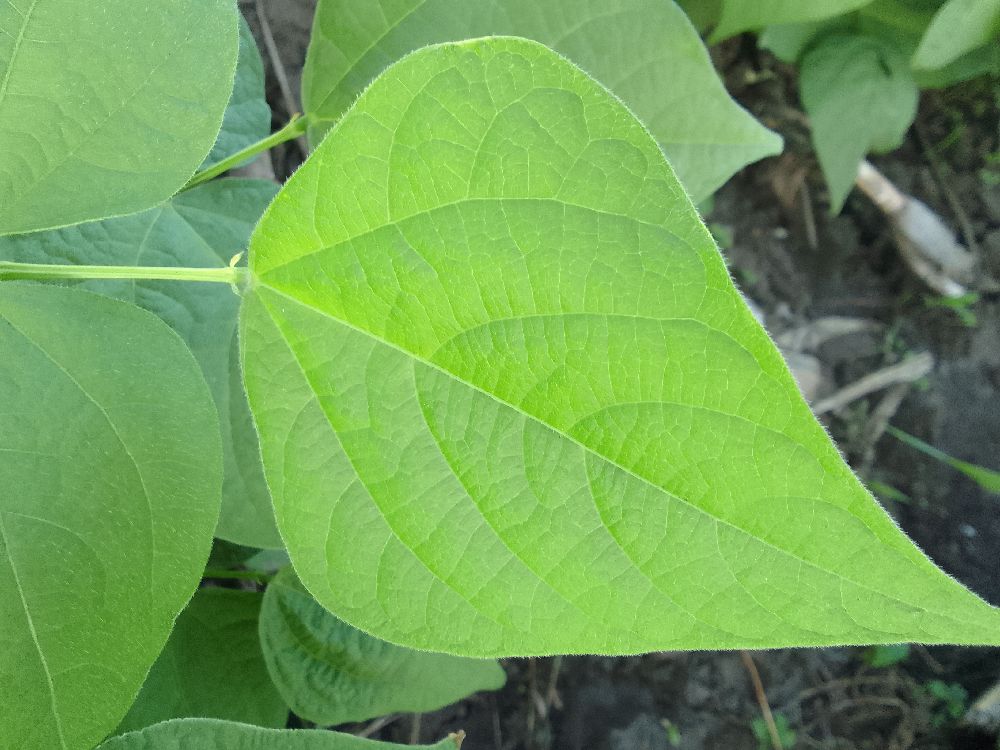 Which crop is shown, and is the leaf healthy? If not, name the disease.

common bean, healthy
